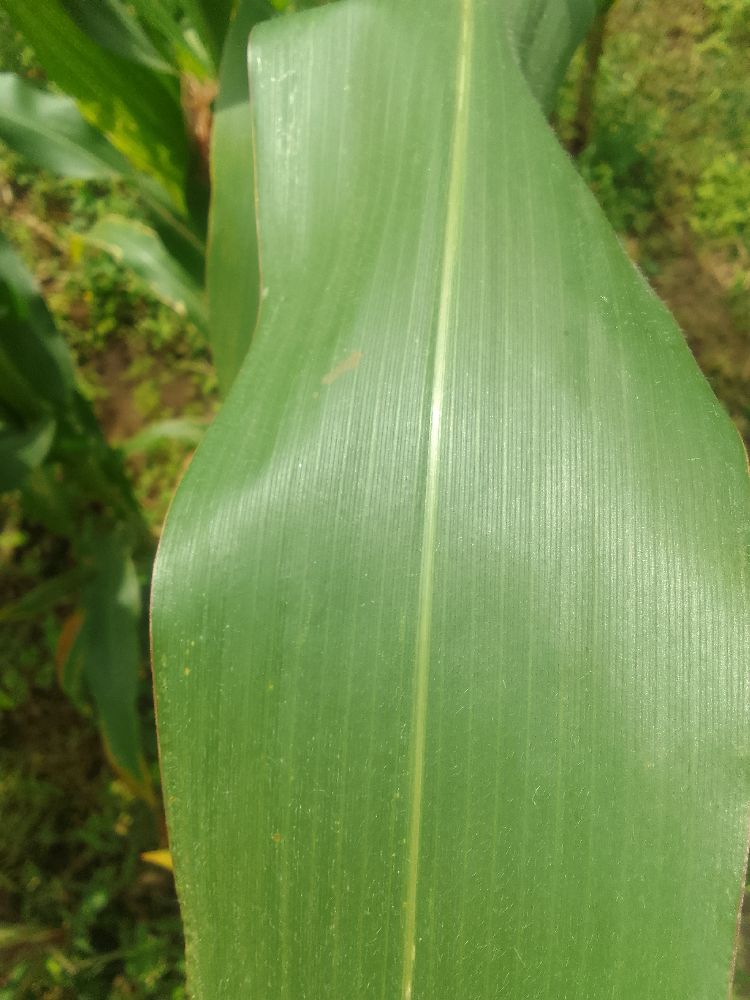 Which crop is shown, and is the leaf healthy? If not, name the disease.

maize, healthy
